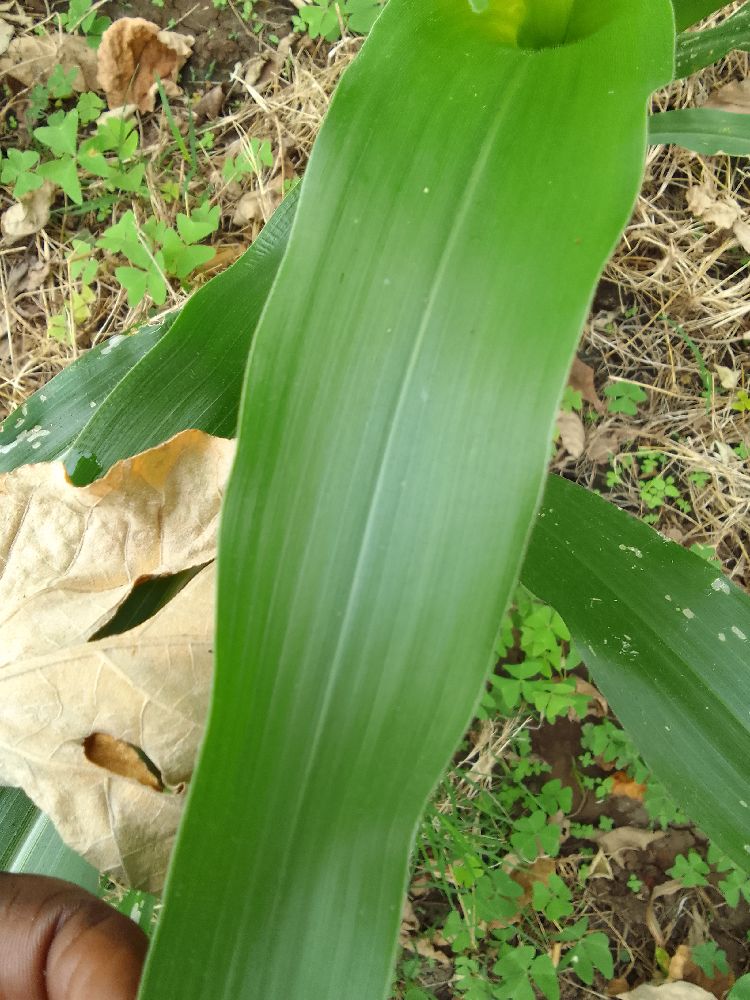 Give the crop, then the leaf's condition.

maize, healthy
